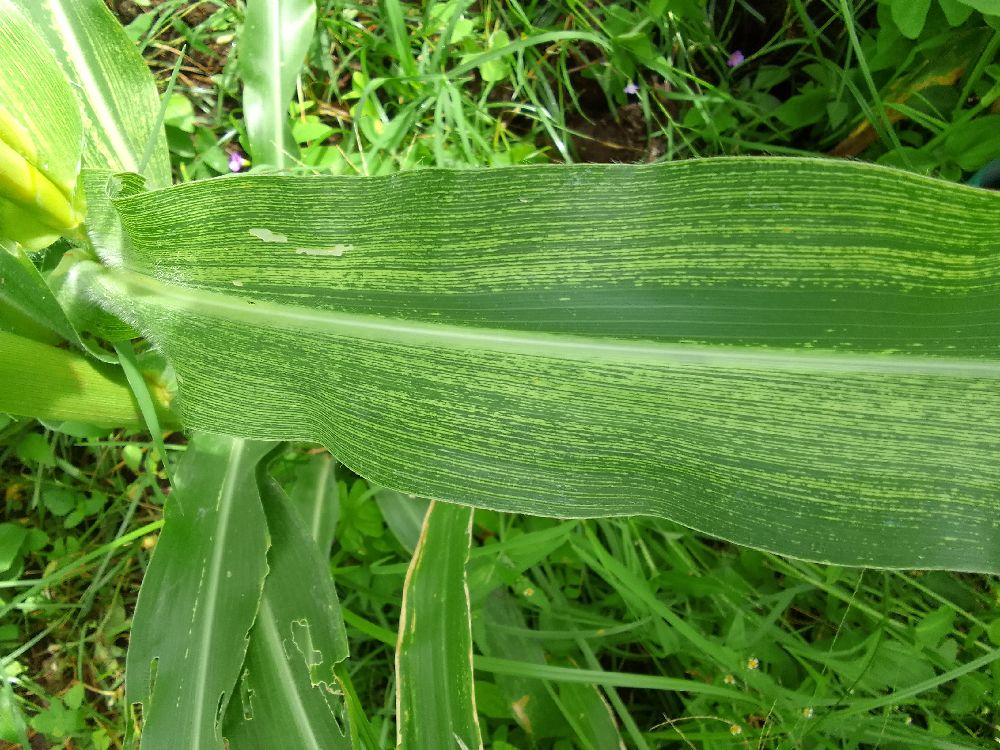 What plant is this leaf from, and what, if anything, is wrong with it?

maize, maize streak virus
